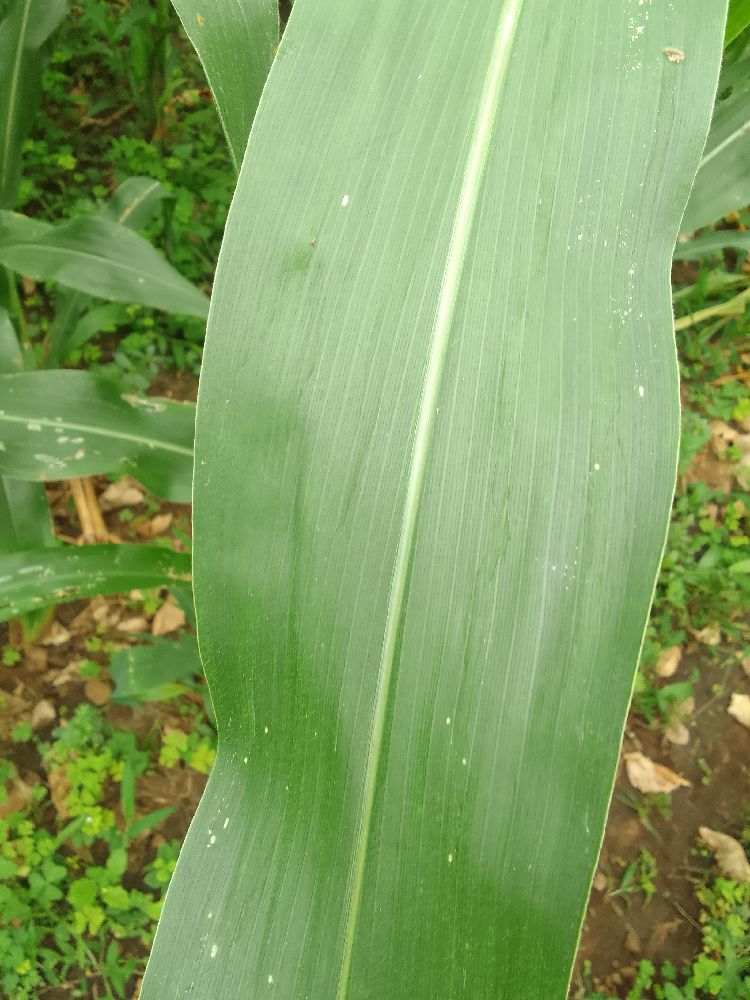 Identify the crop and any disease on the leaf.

maize, healthy
